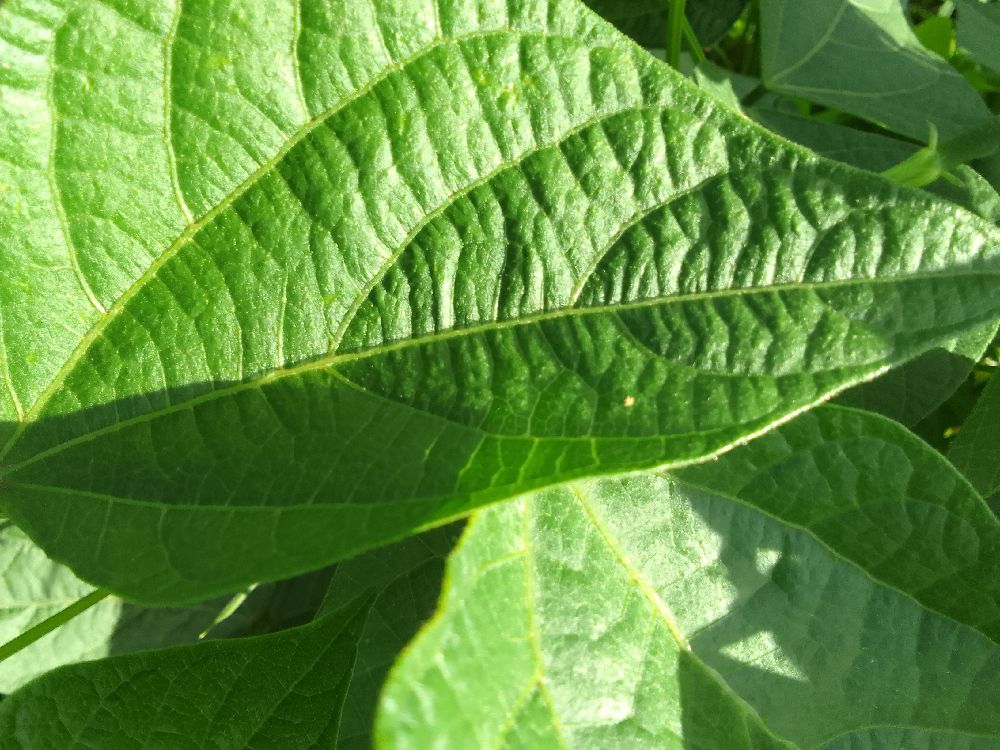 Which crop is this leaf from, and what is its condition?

common bean, healthy
